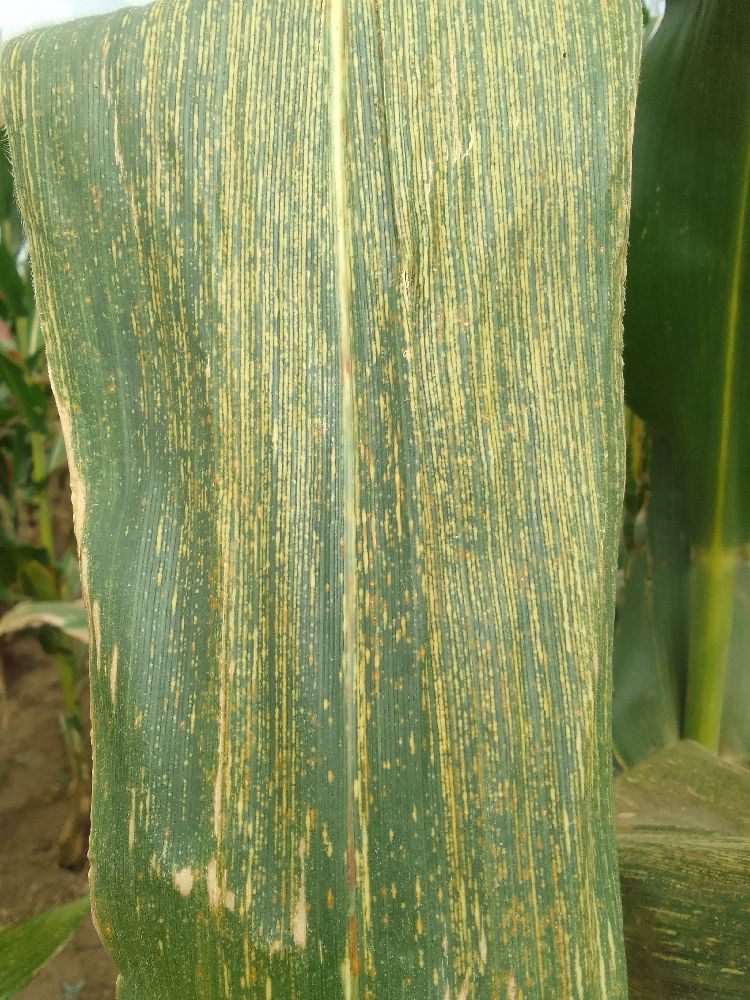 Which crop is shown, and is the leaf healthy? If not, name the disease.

maize, maize streak virus
